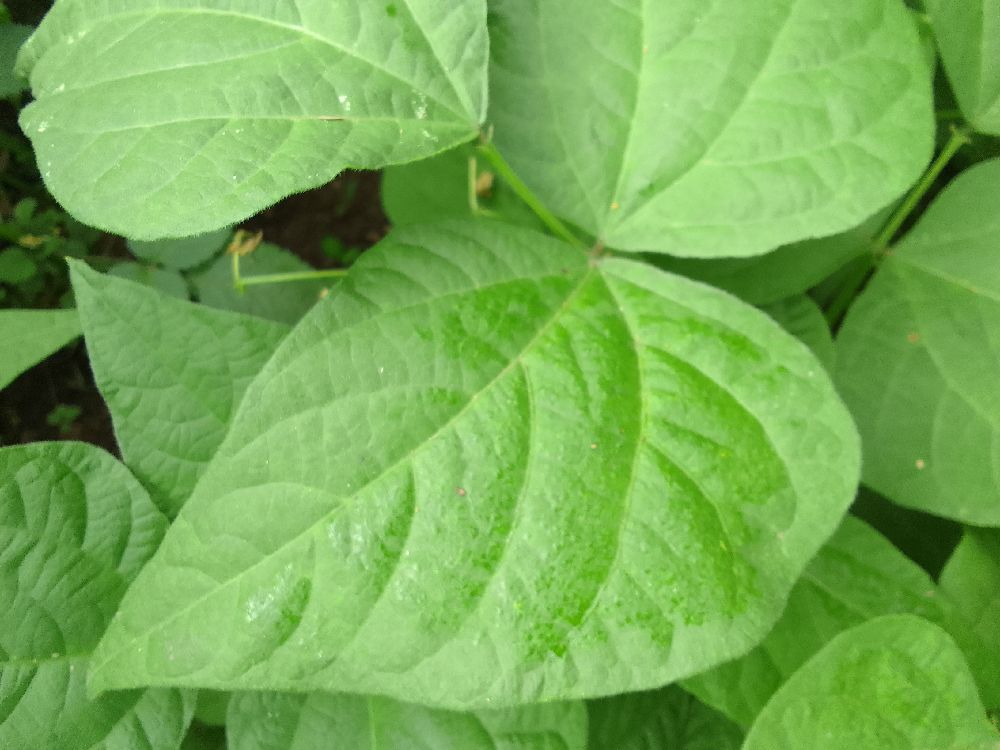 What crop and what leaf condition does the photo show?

common bean, healthy
